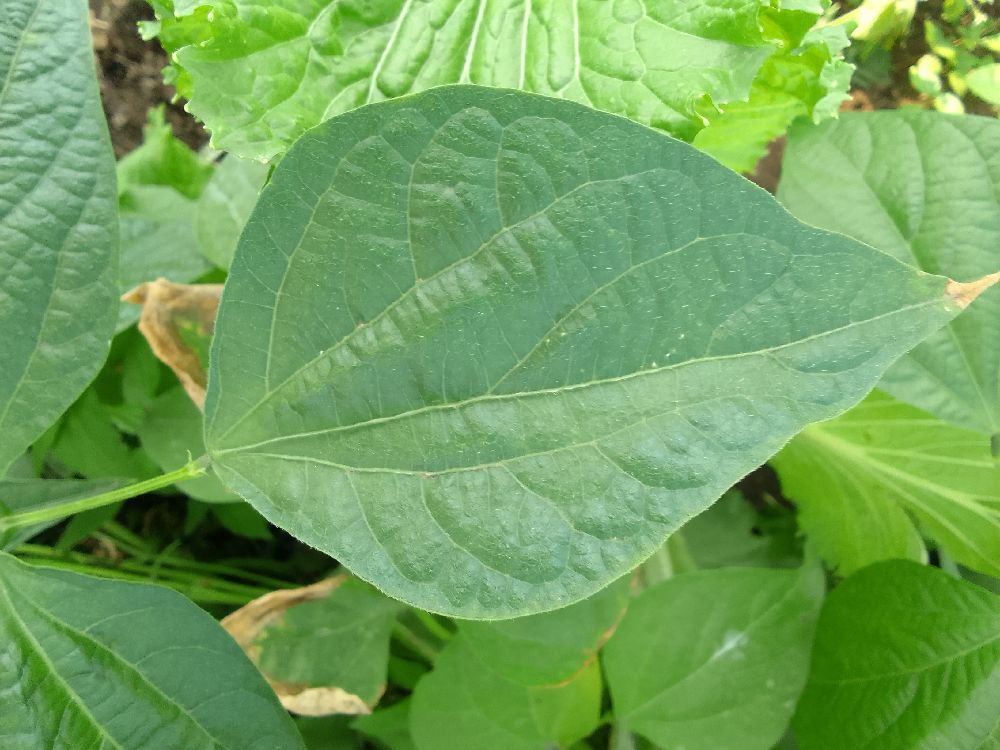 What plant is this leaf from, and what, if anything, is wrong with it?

common bean, healthy
